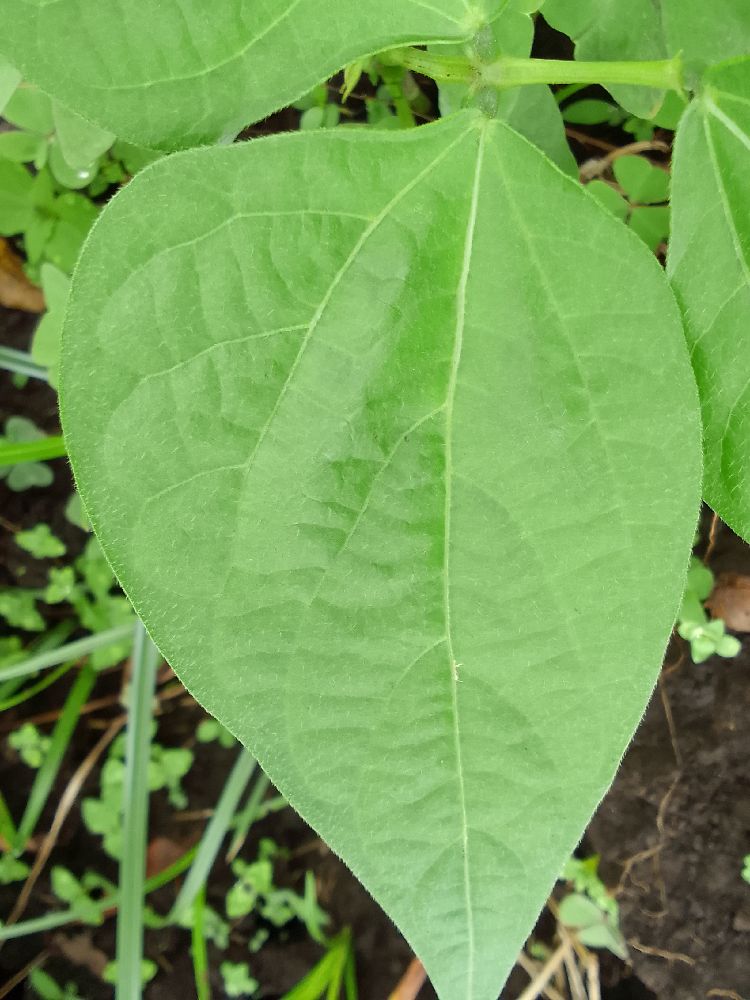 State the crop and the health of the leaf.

common bean, healthy
